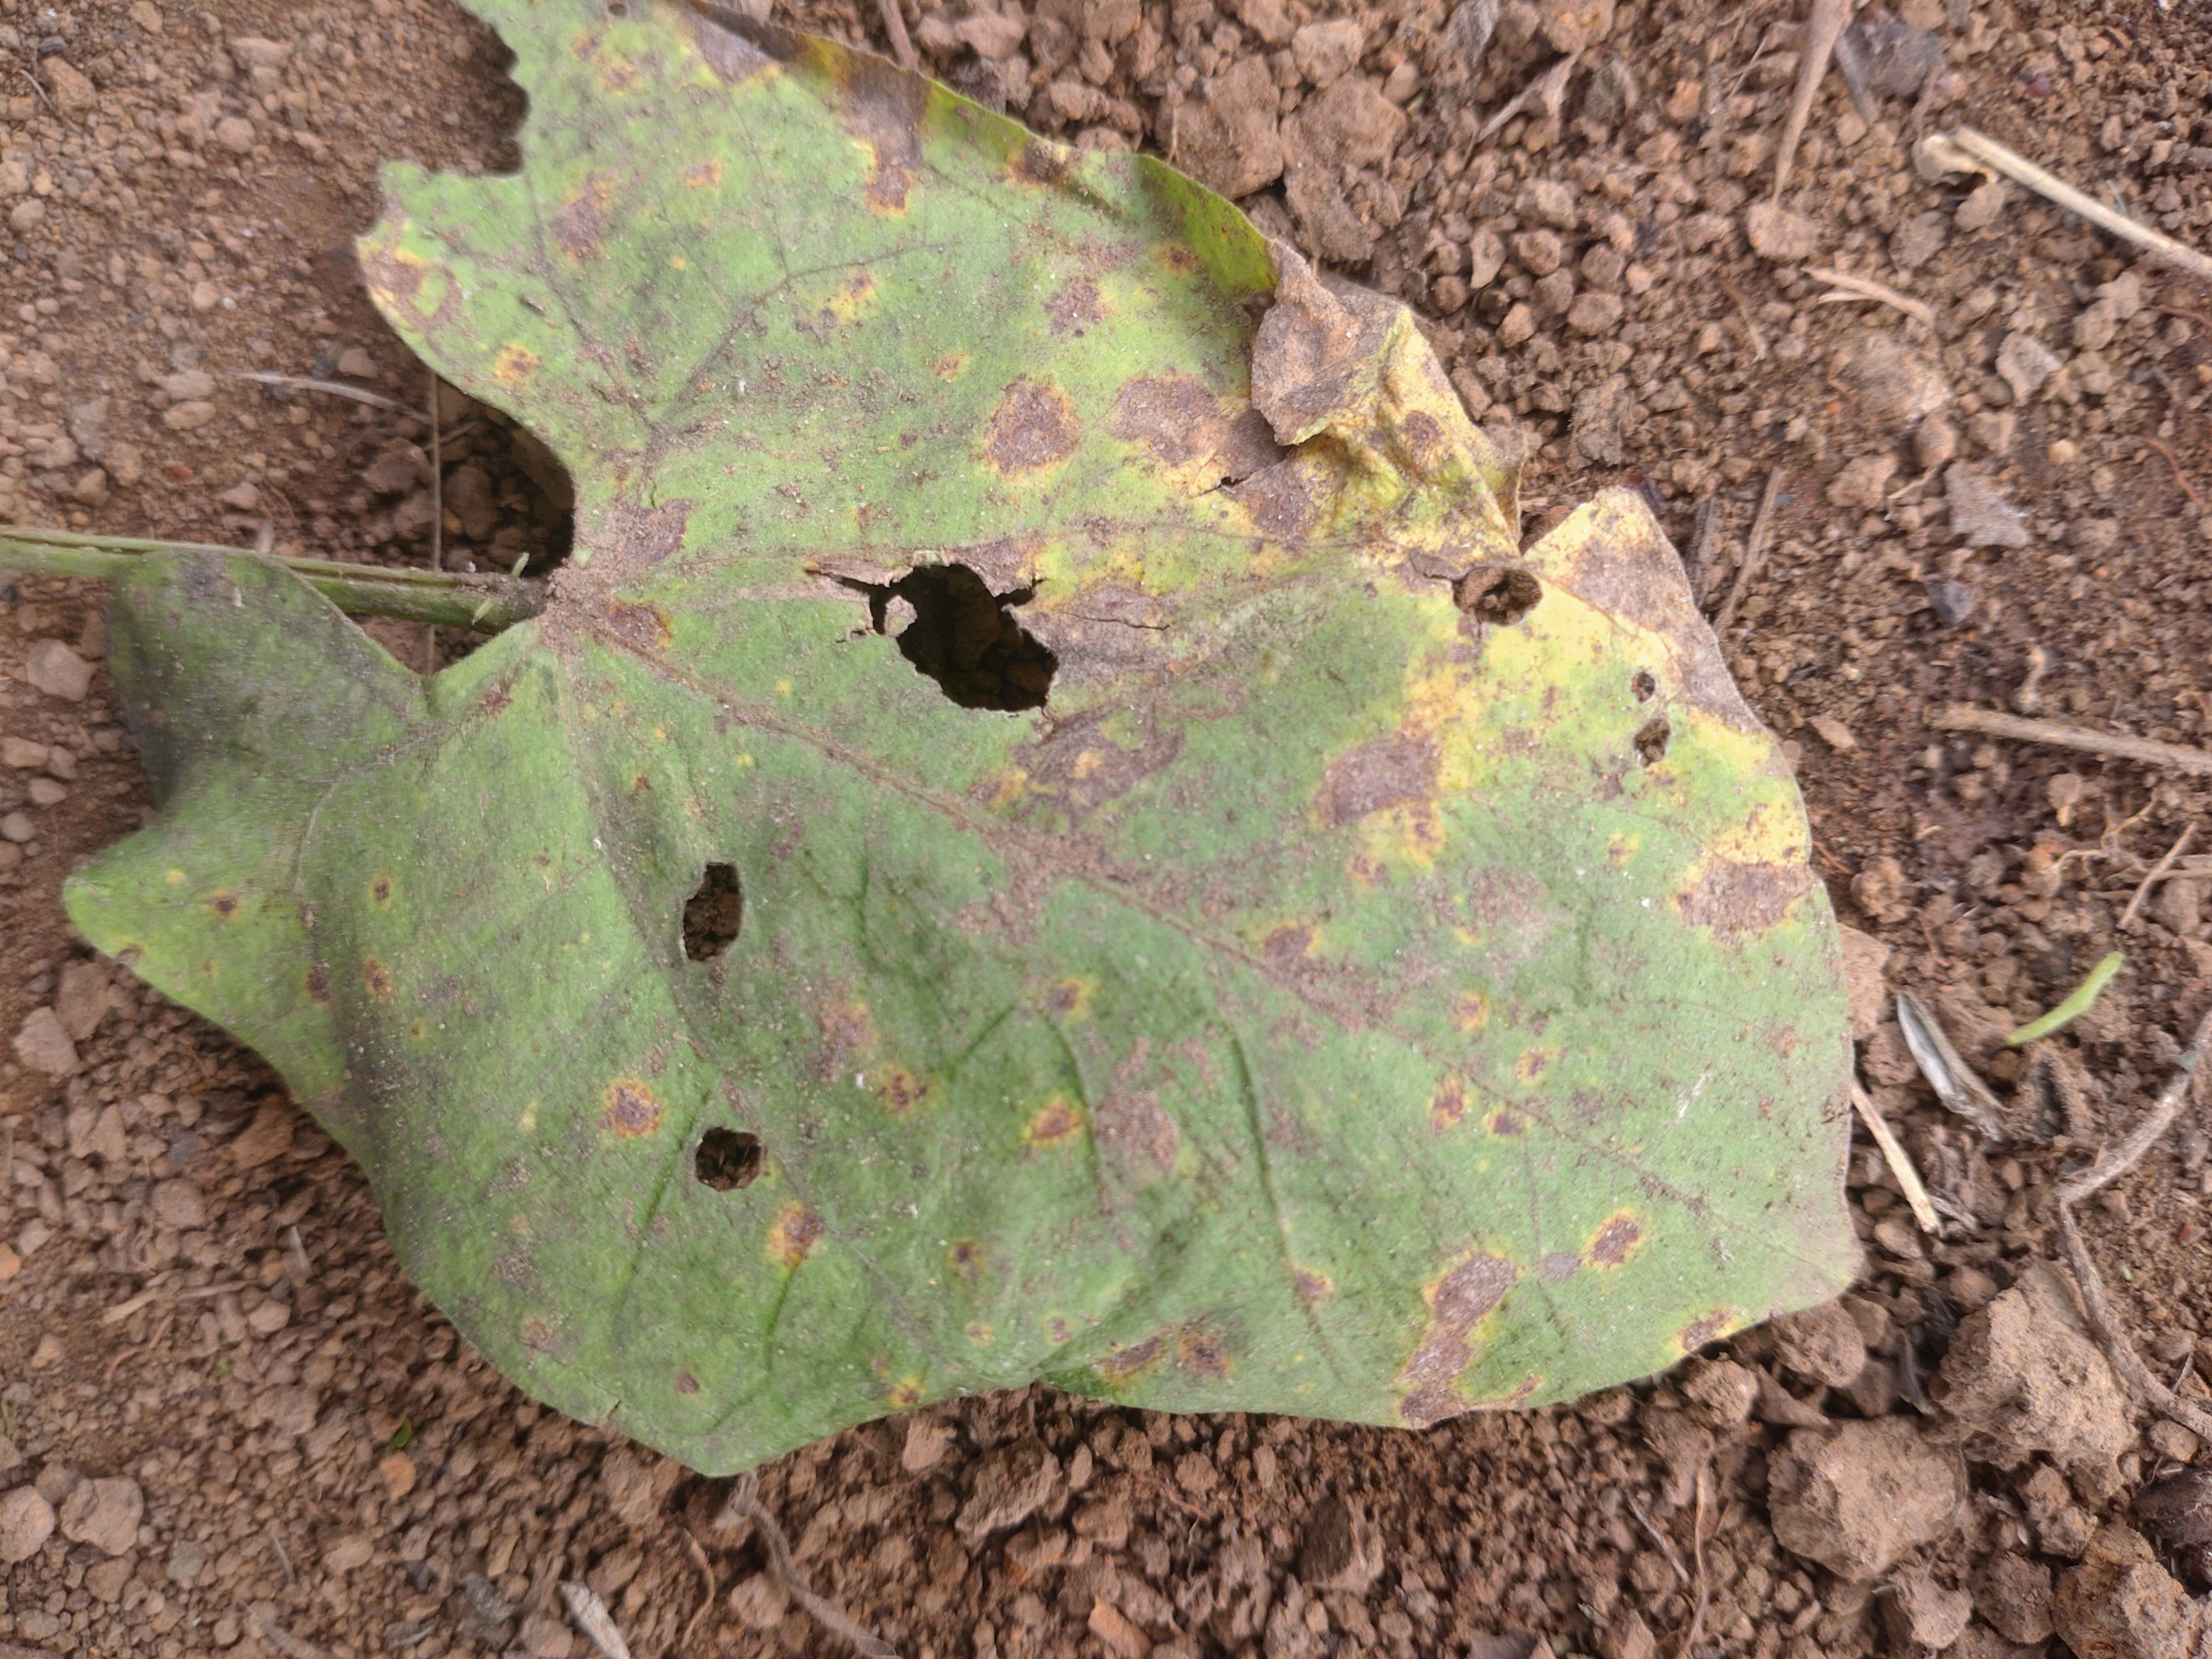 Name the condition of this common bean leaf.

anthracnose
